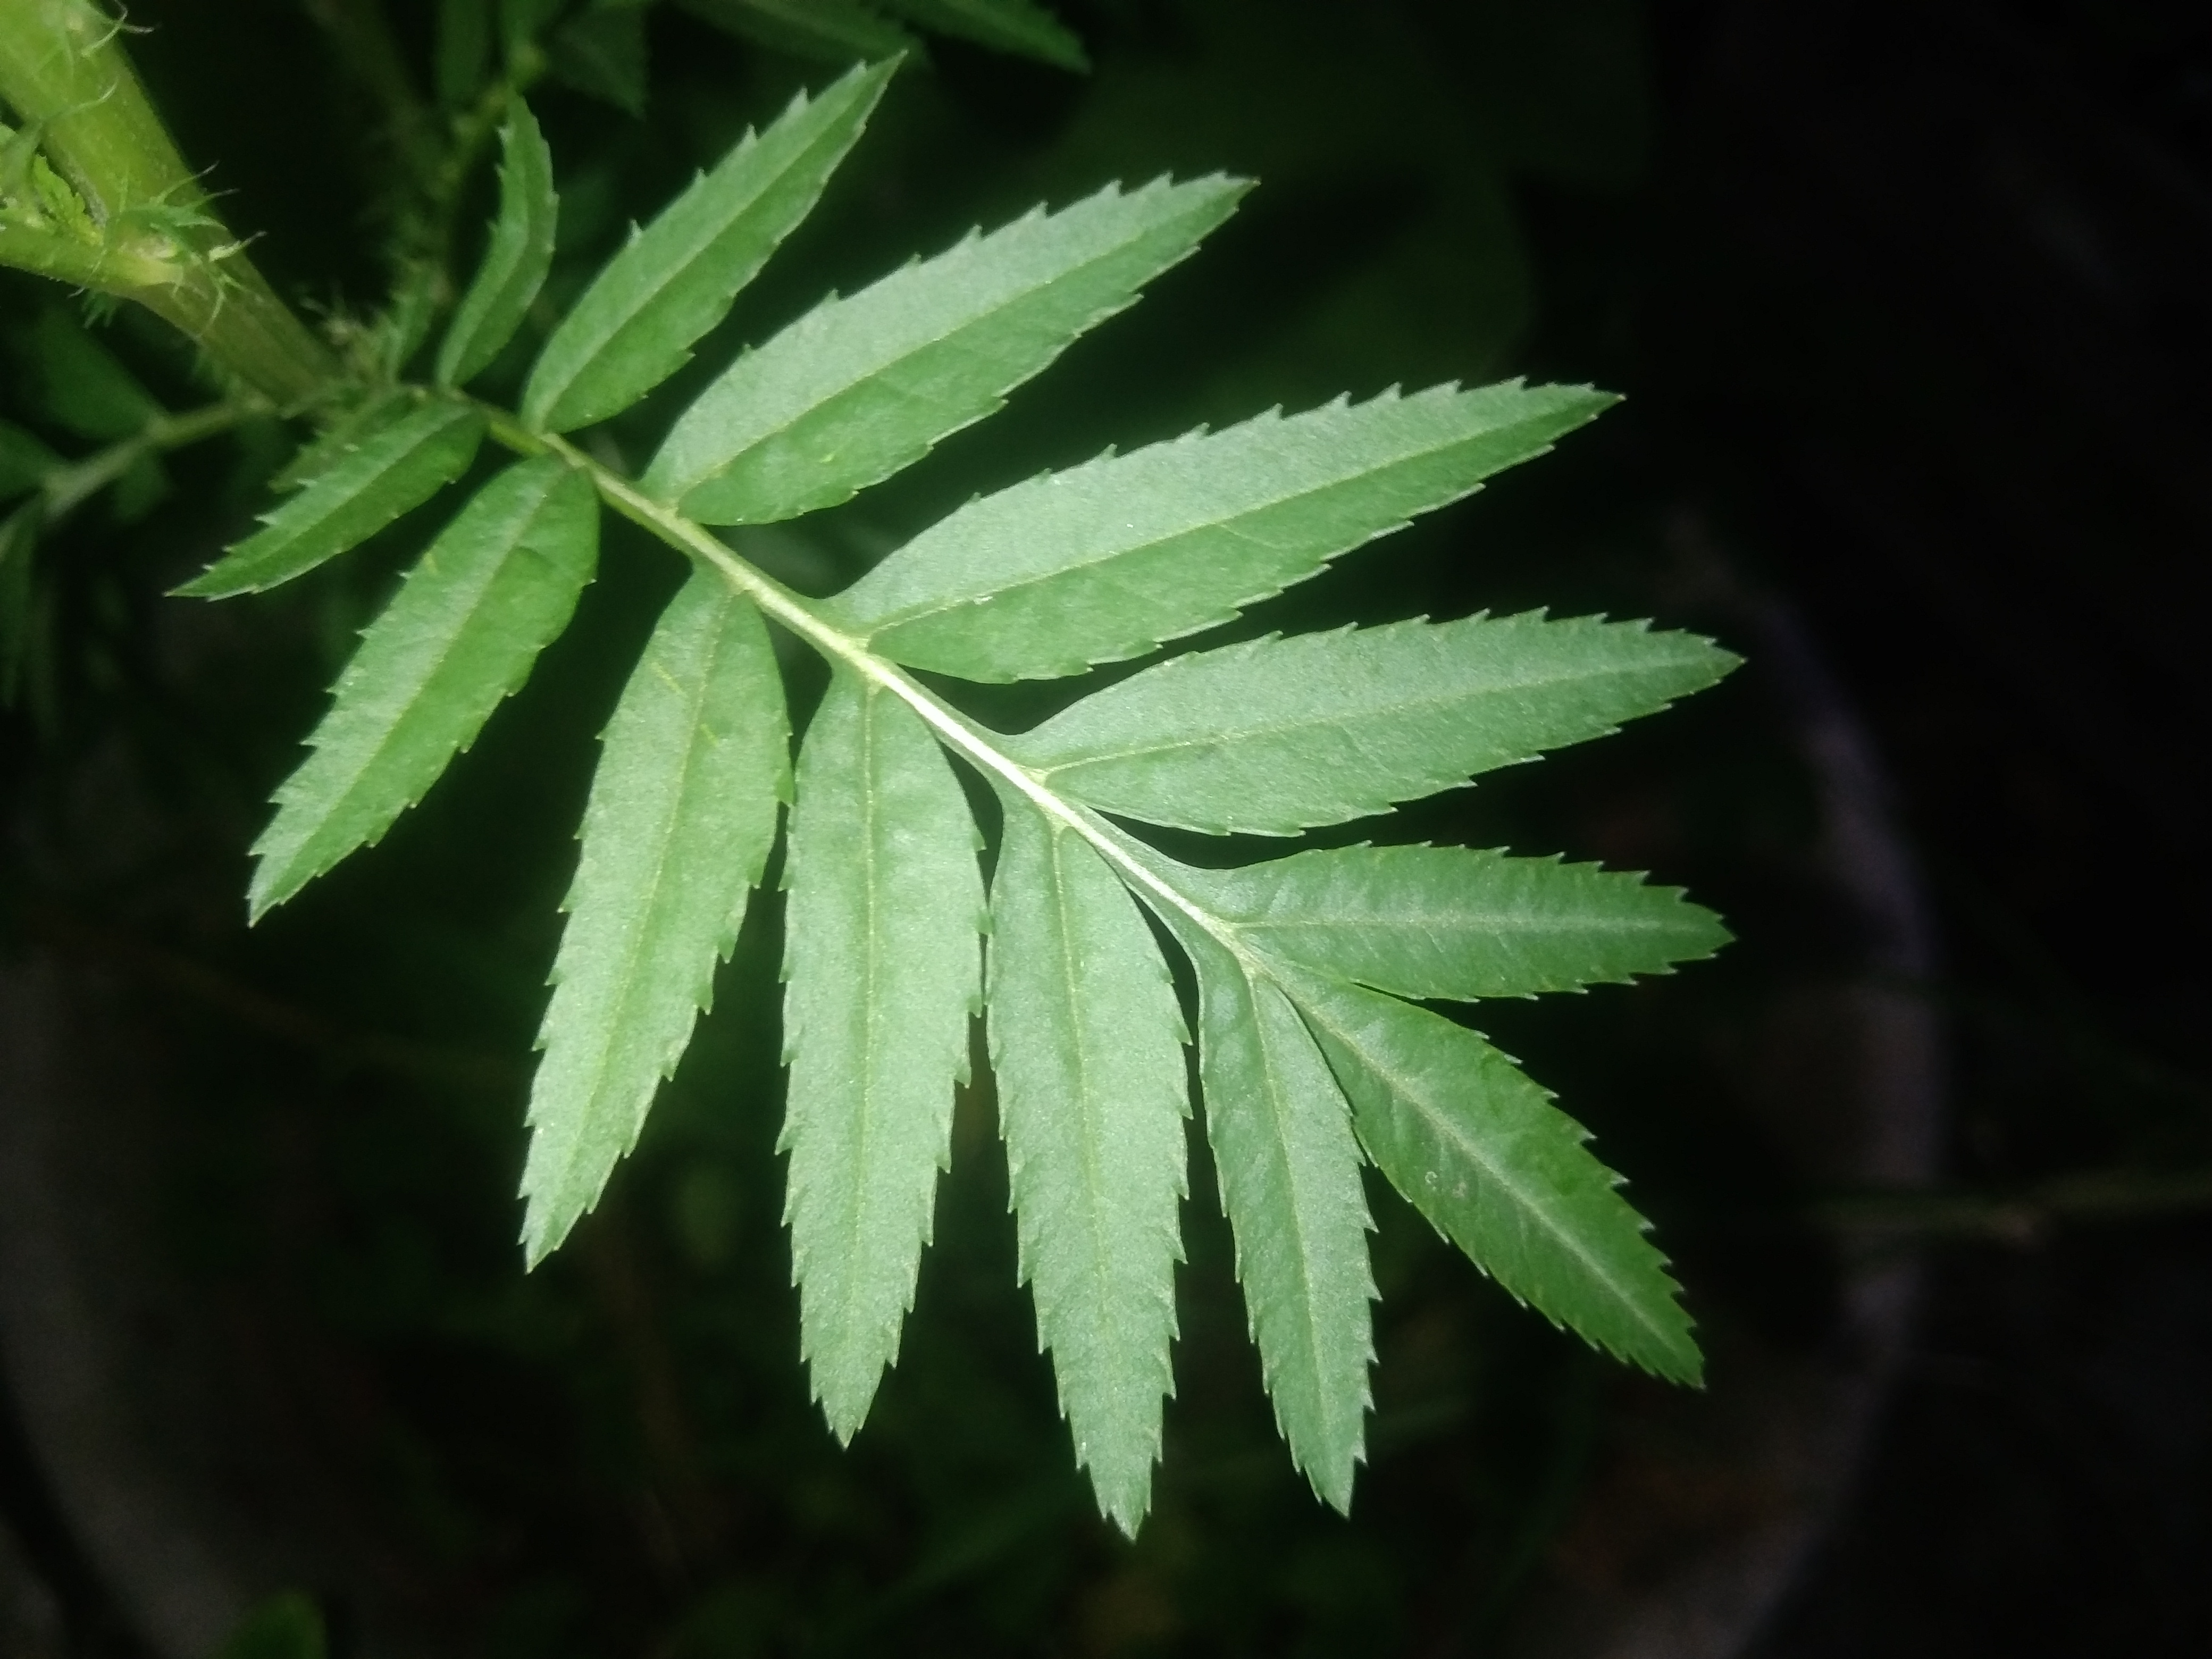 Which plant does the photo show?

marigold
